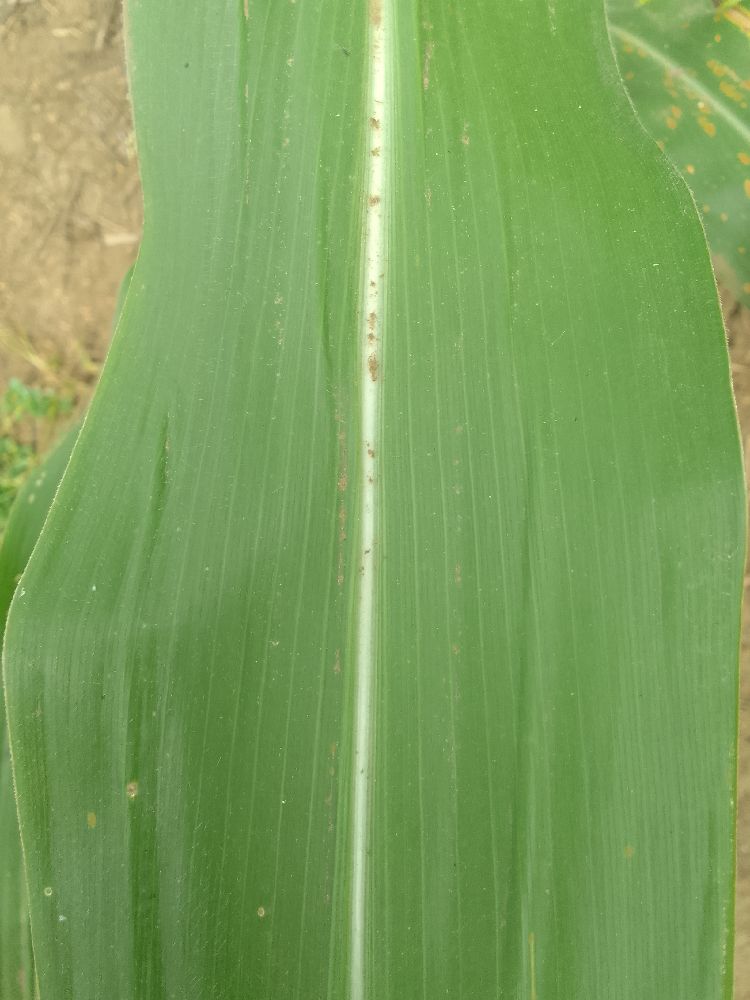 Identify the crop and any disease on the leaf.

maize, healthy
